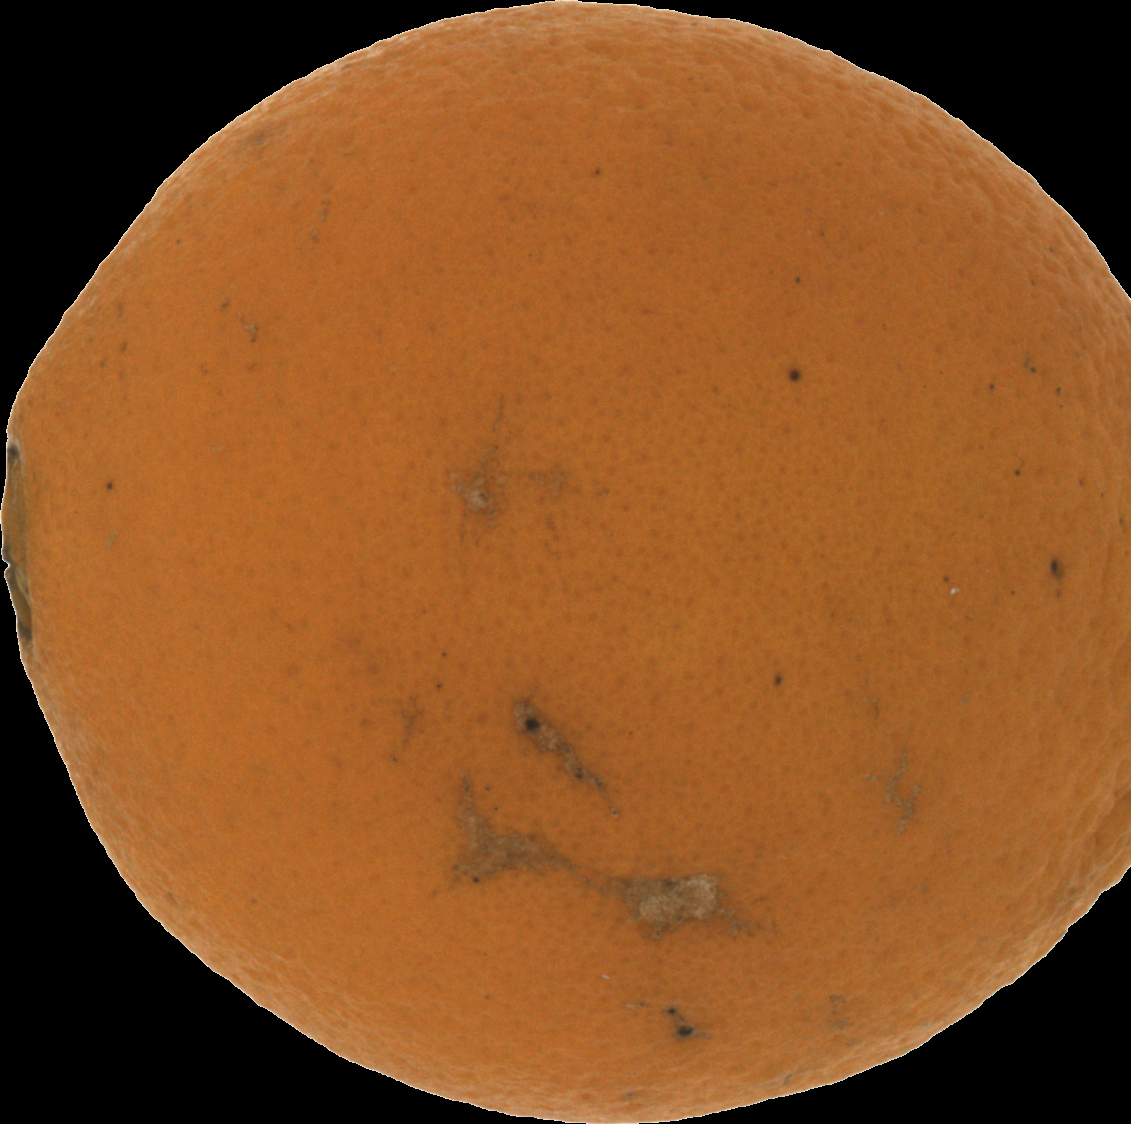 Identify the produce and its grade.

orange, bad
